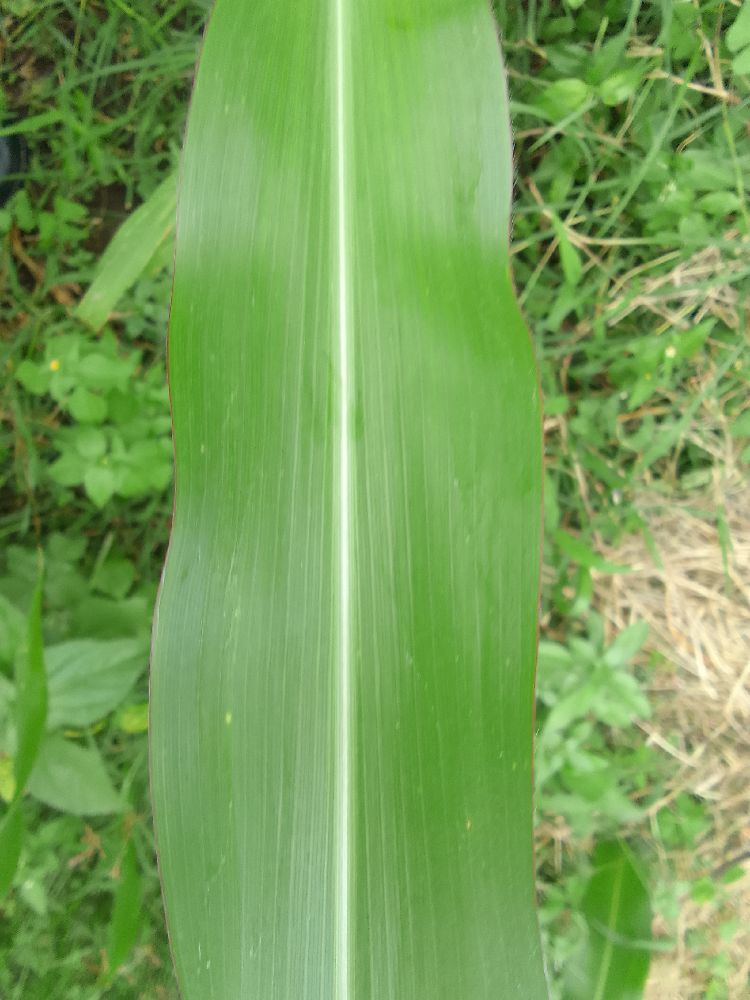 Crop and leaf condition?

maize, healthy
